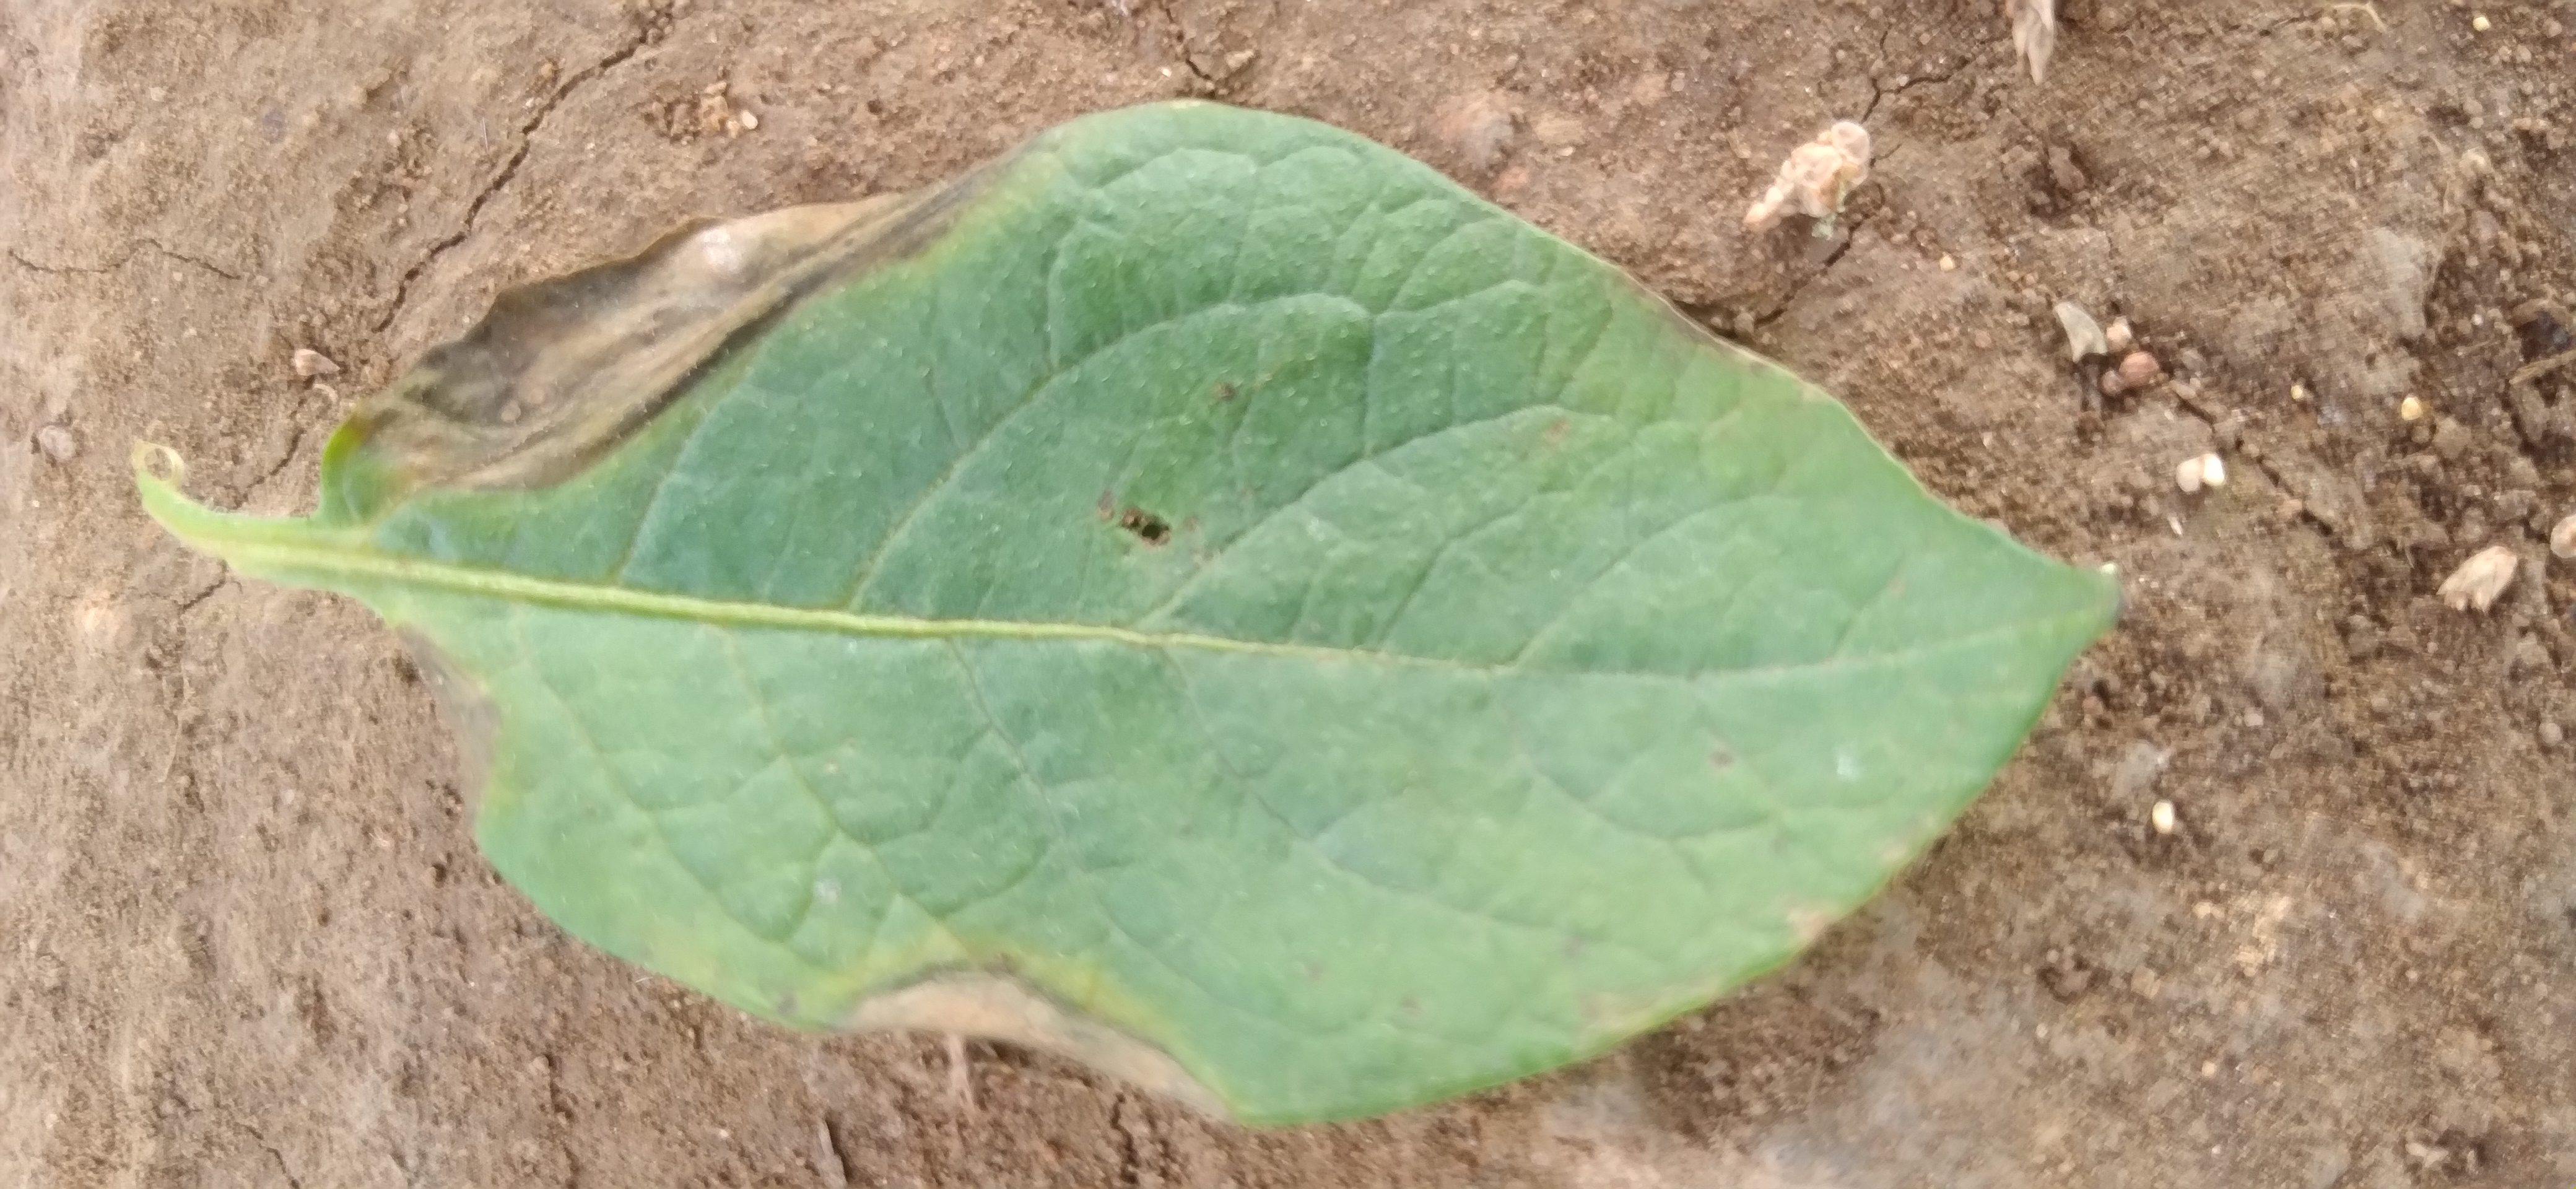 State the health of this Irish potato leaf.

early blight
